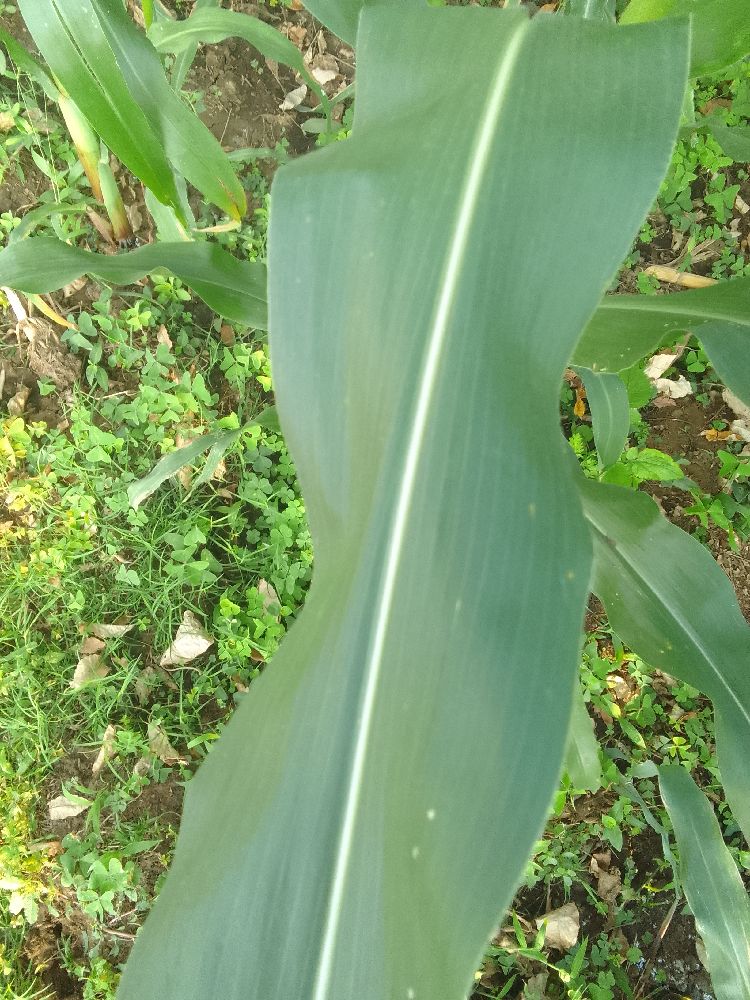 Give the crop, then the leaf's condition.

maize, healthy
